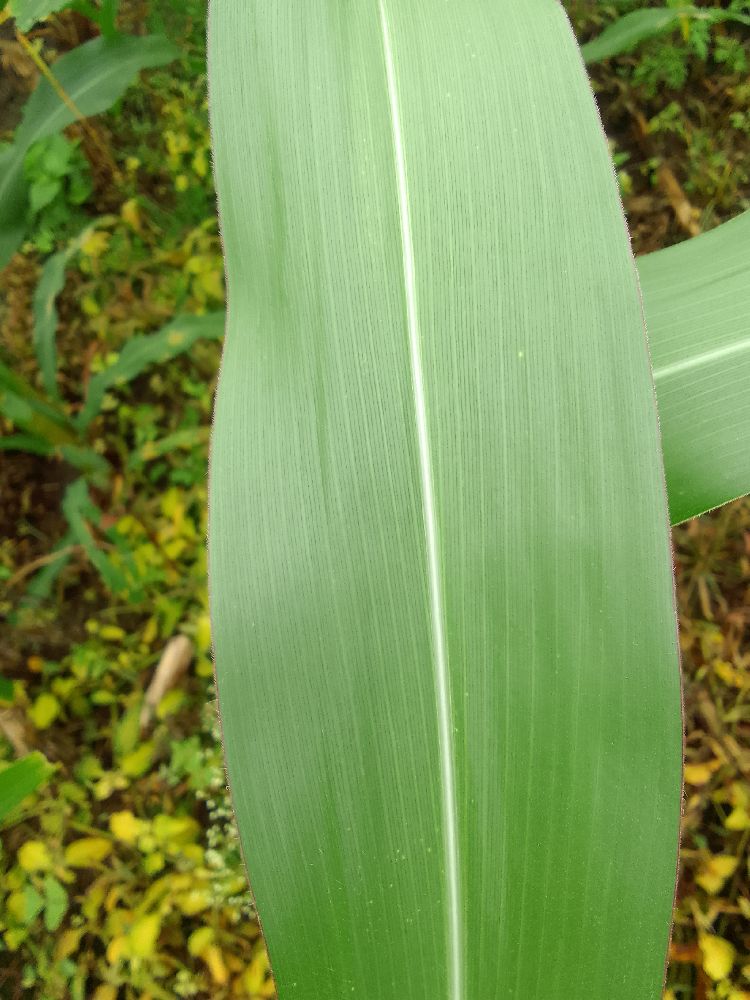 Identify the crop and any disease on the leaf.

maize, healthy
